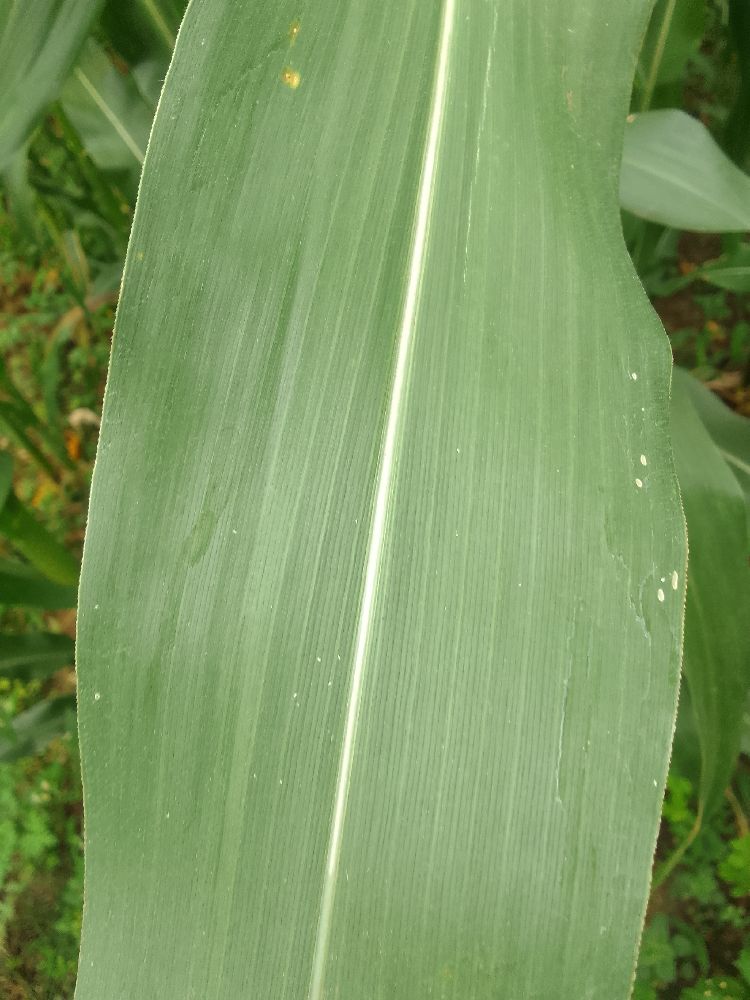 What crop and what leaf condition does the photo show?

maize, healthy
